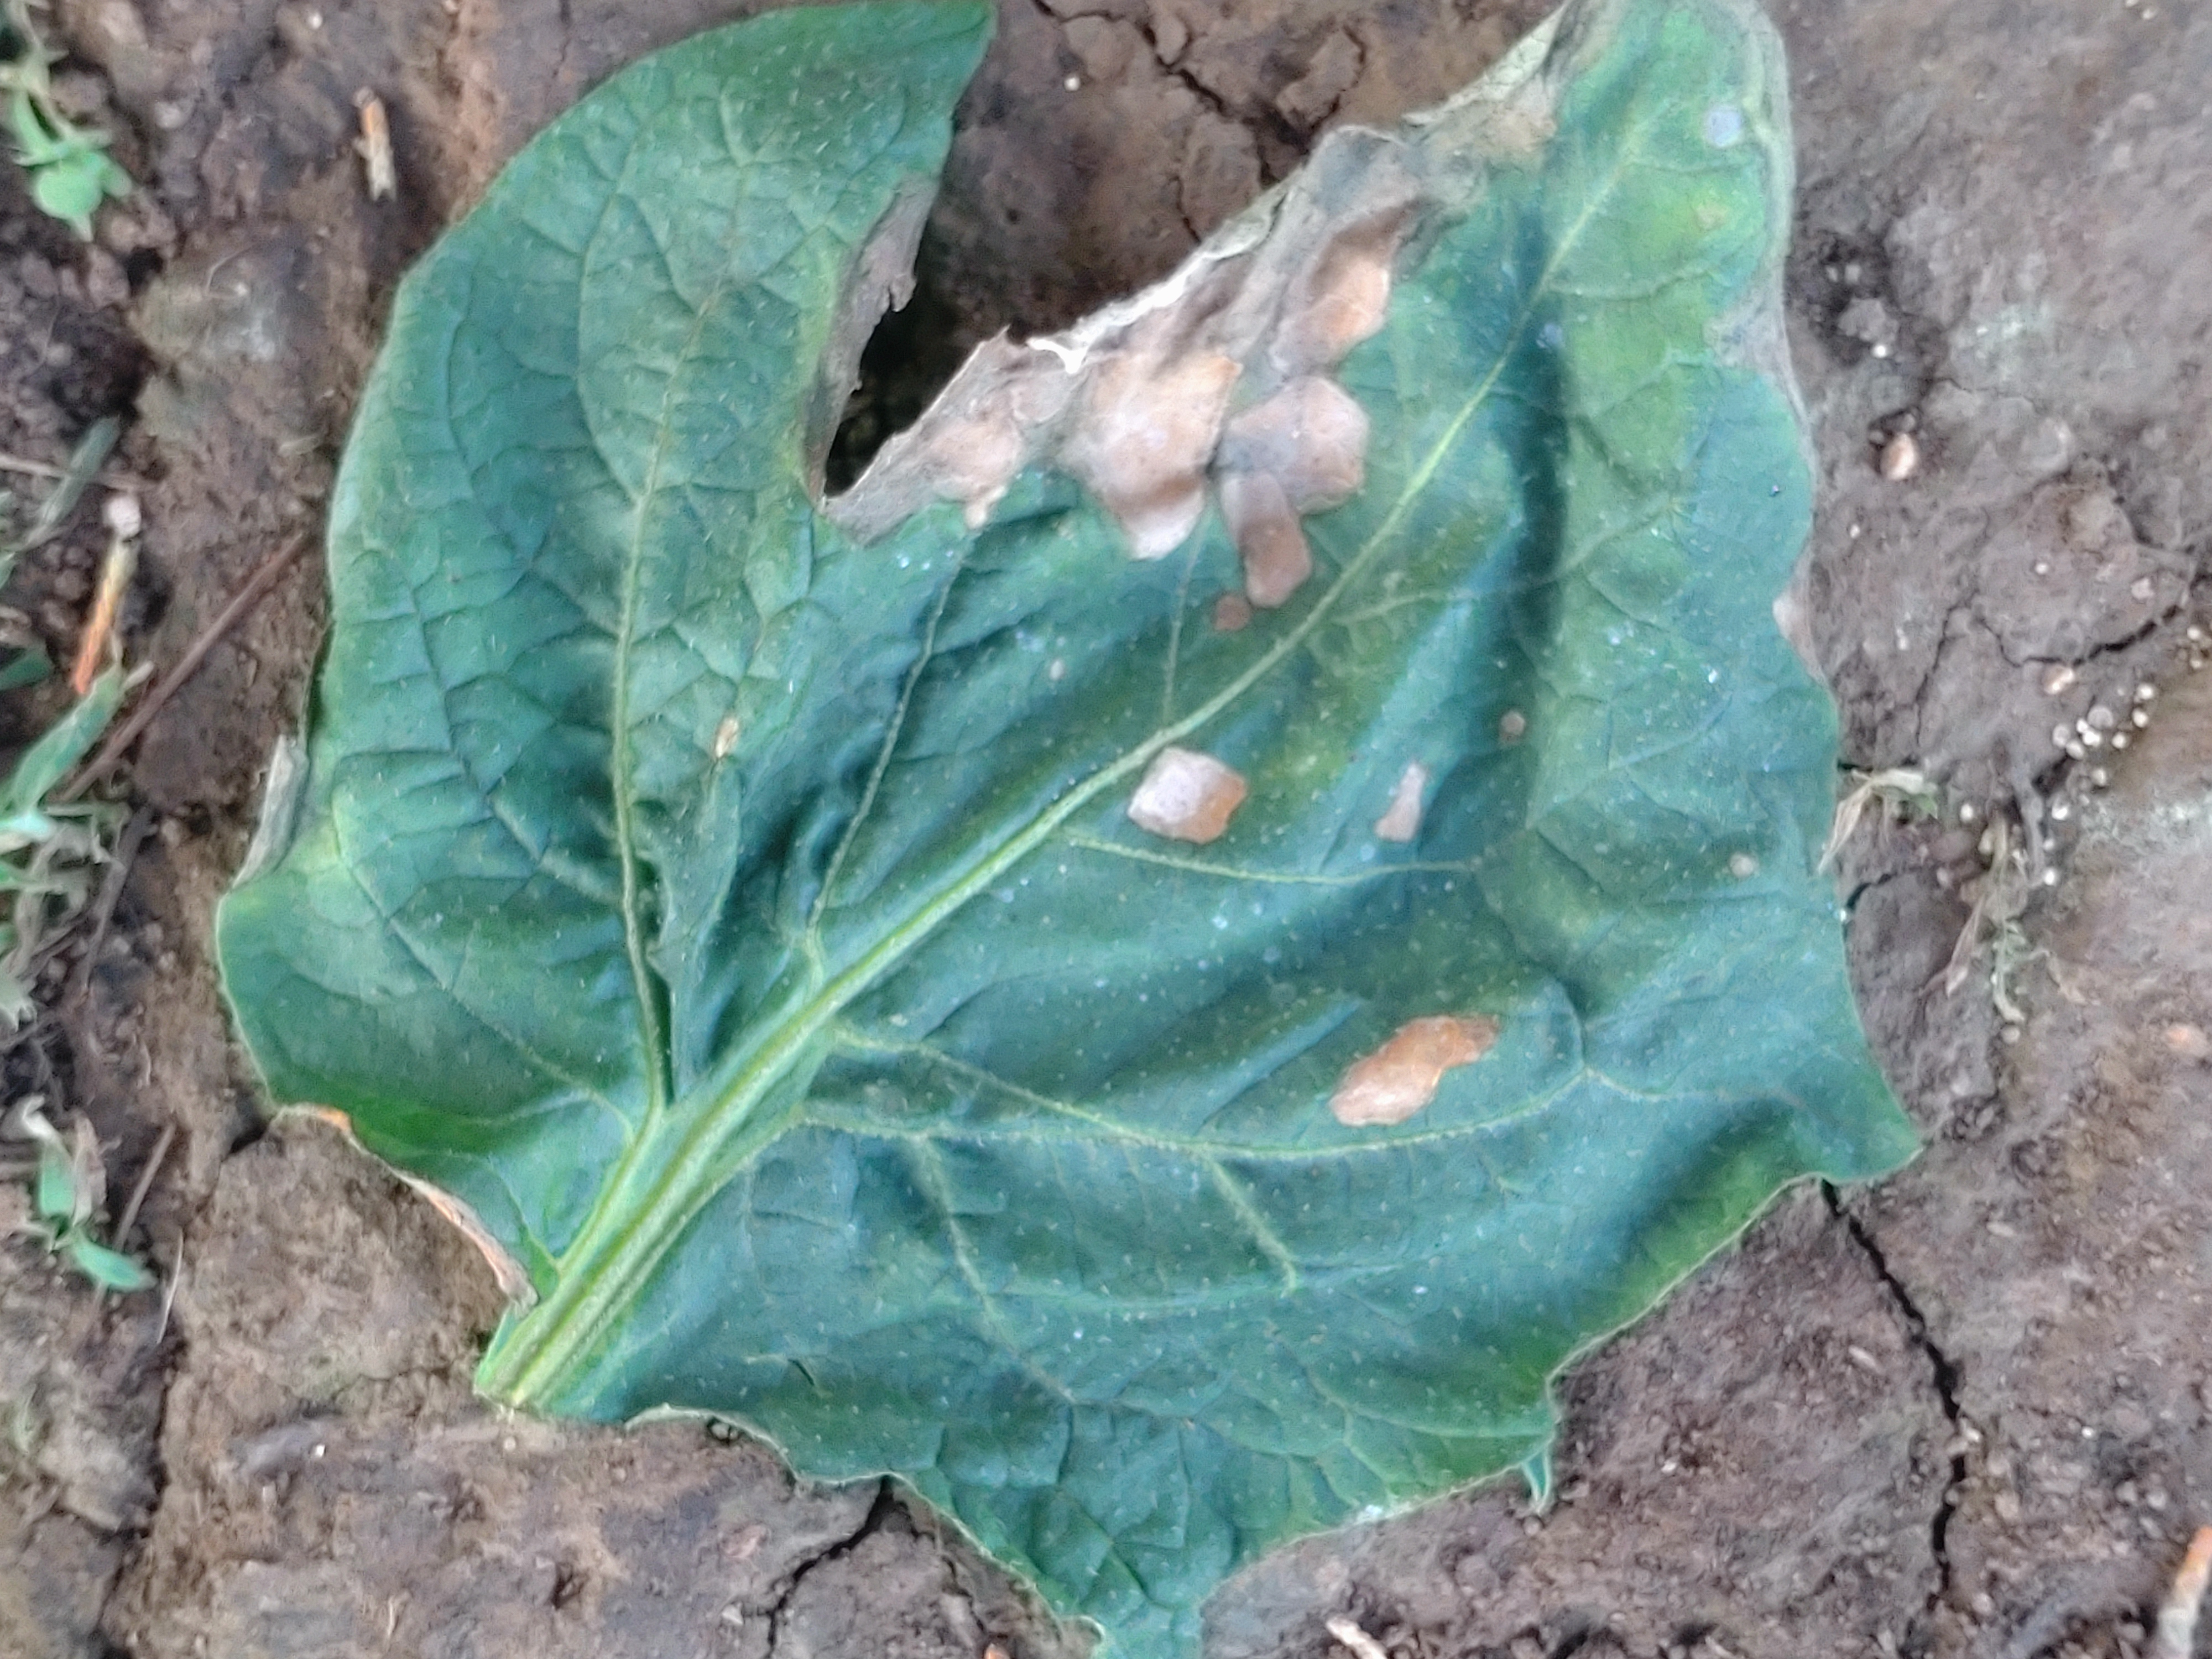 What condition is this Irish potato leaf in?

early blight
